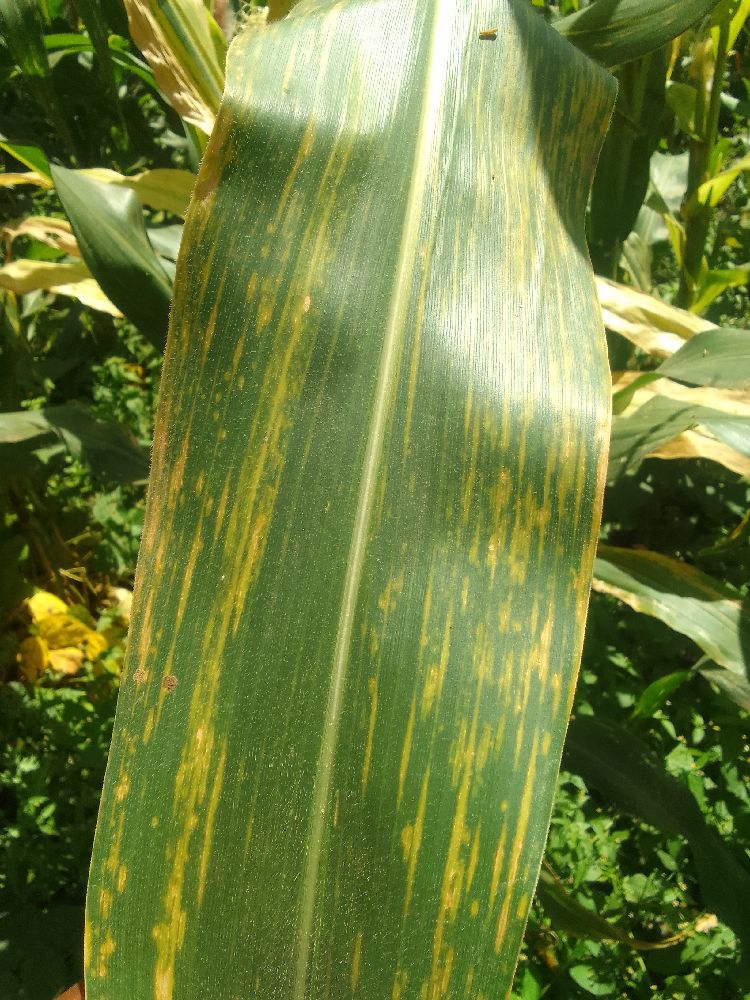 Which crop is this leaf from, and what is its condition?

maize, maize lethal necrosis
